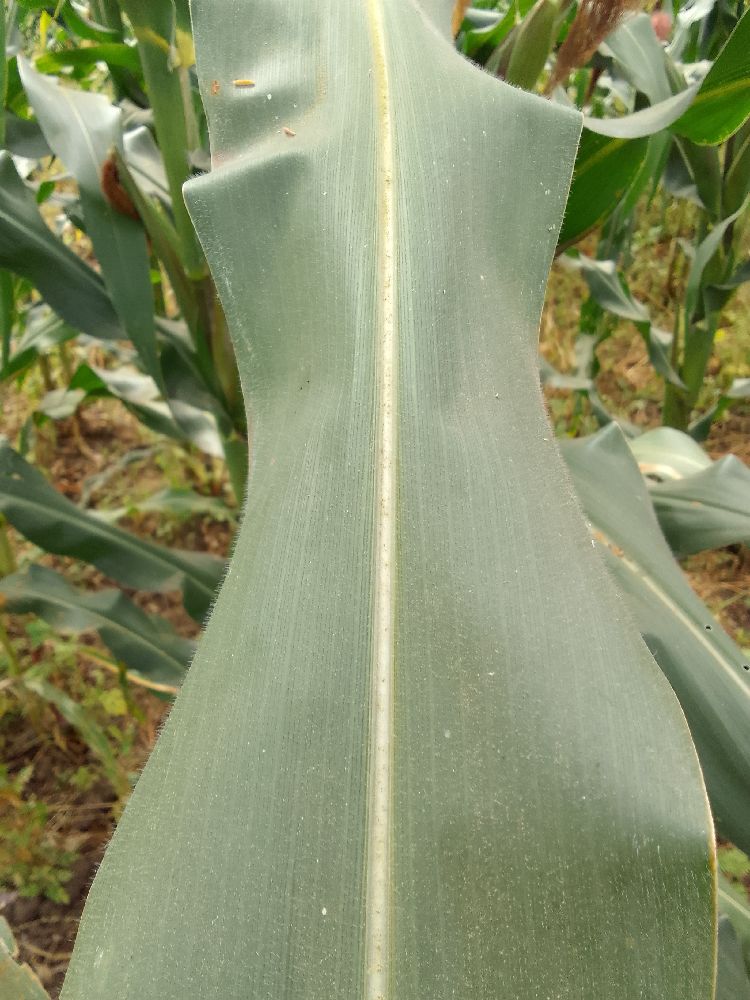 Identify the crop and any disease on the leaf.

maize, healthy
